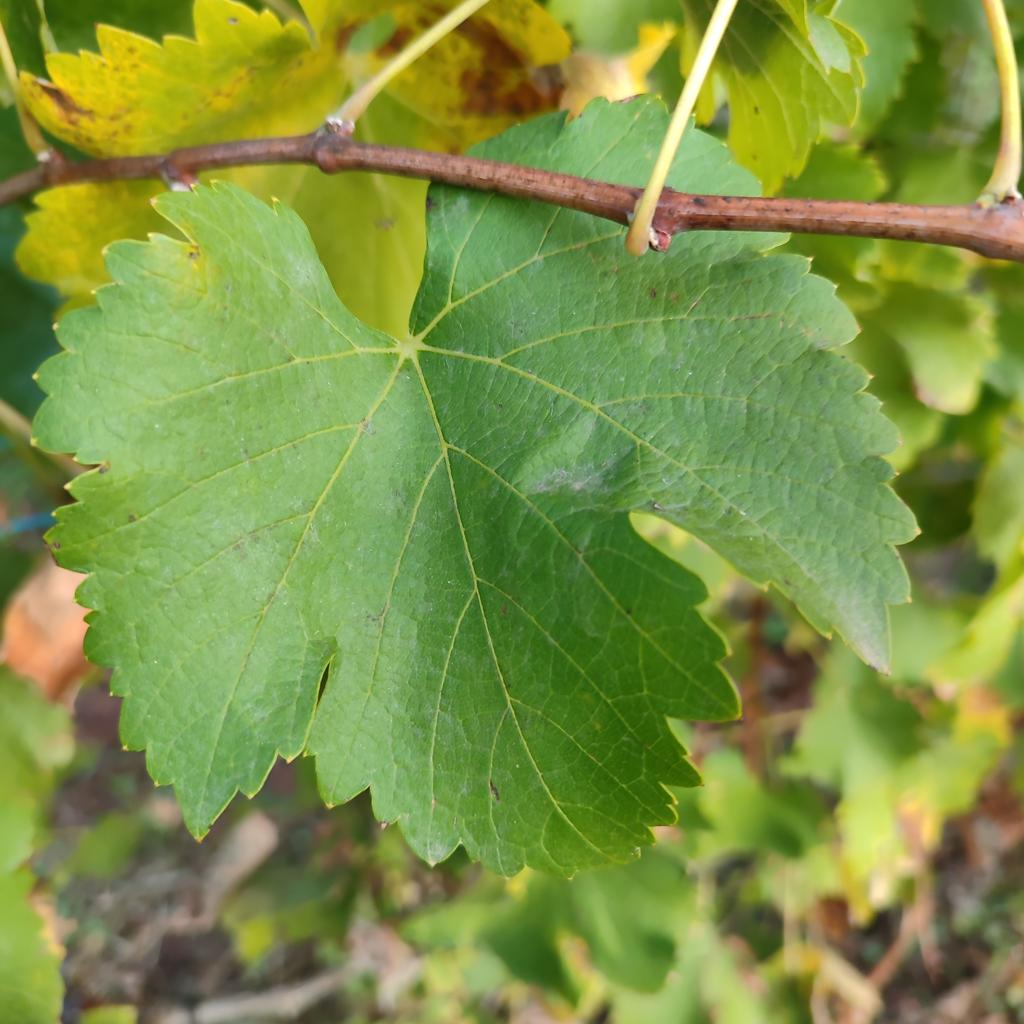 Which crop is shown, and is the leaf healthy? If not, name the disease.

grapevine, powdery mildew
